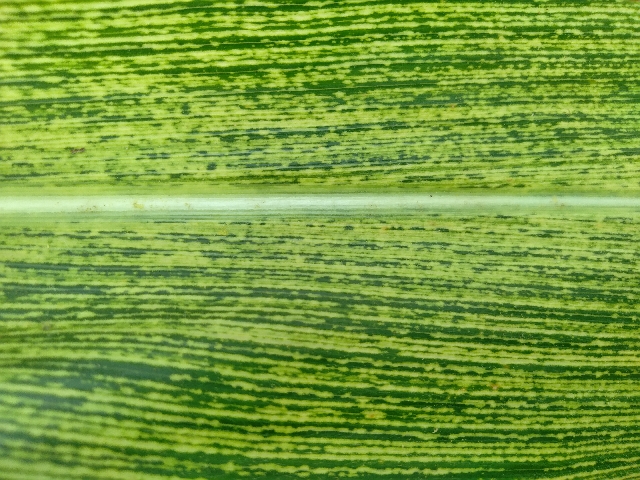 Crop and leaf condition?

maize, maize streak virus
